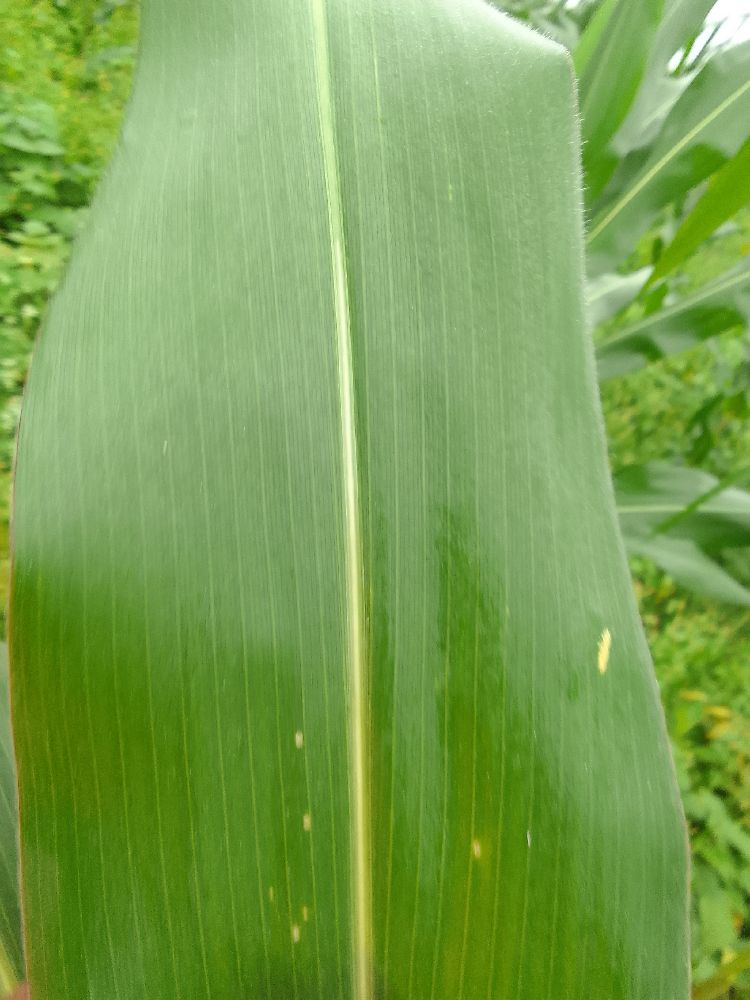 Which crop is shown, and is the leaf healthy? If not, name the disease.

maize, healthy
